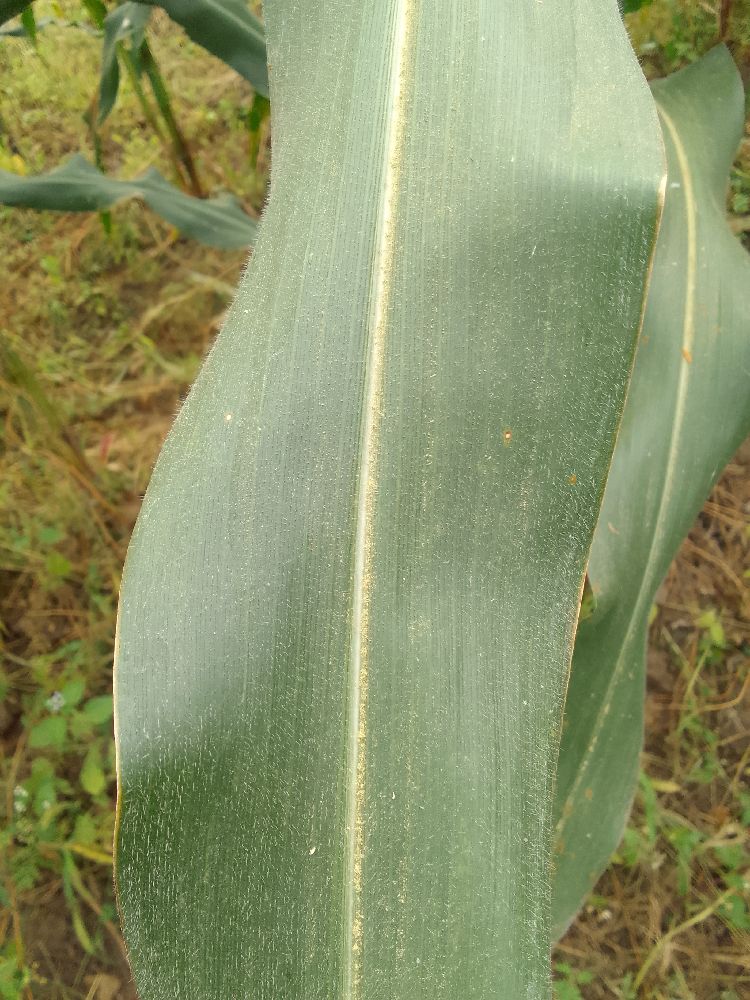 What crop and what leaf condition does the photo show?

maize, healthy
